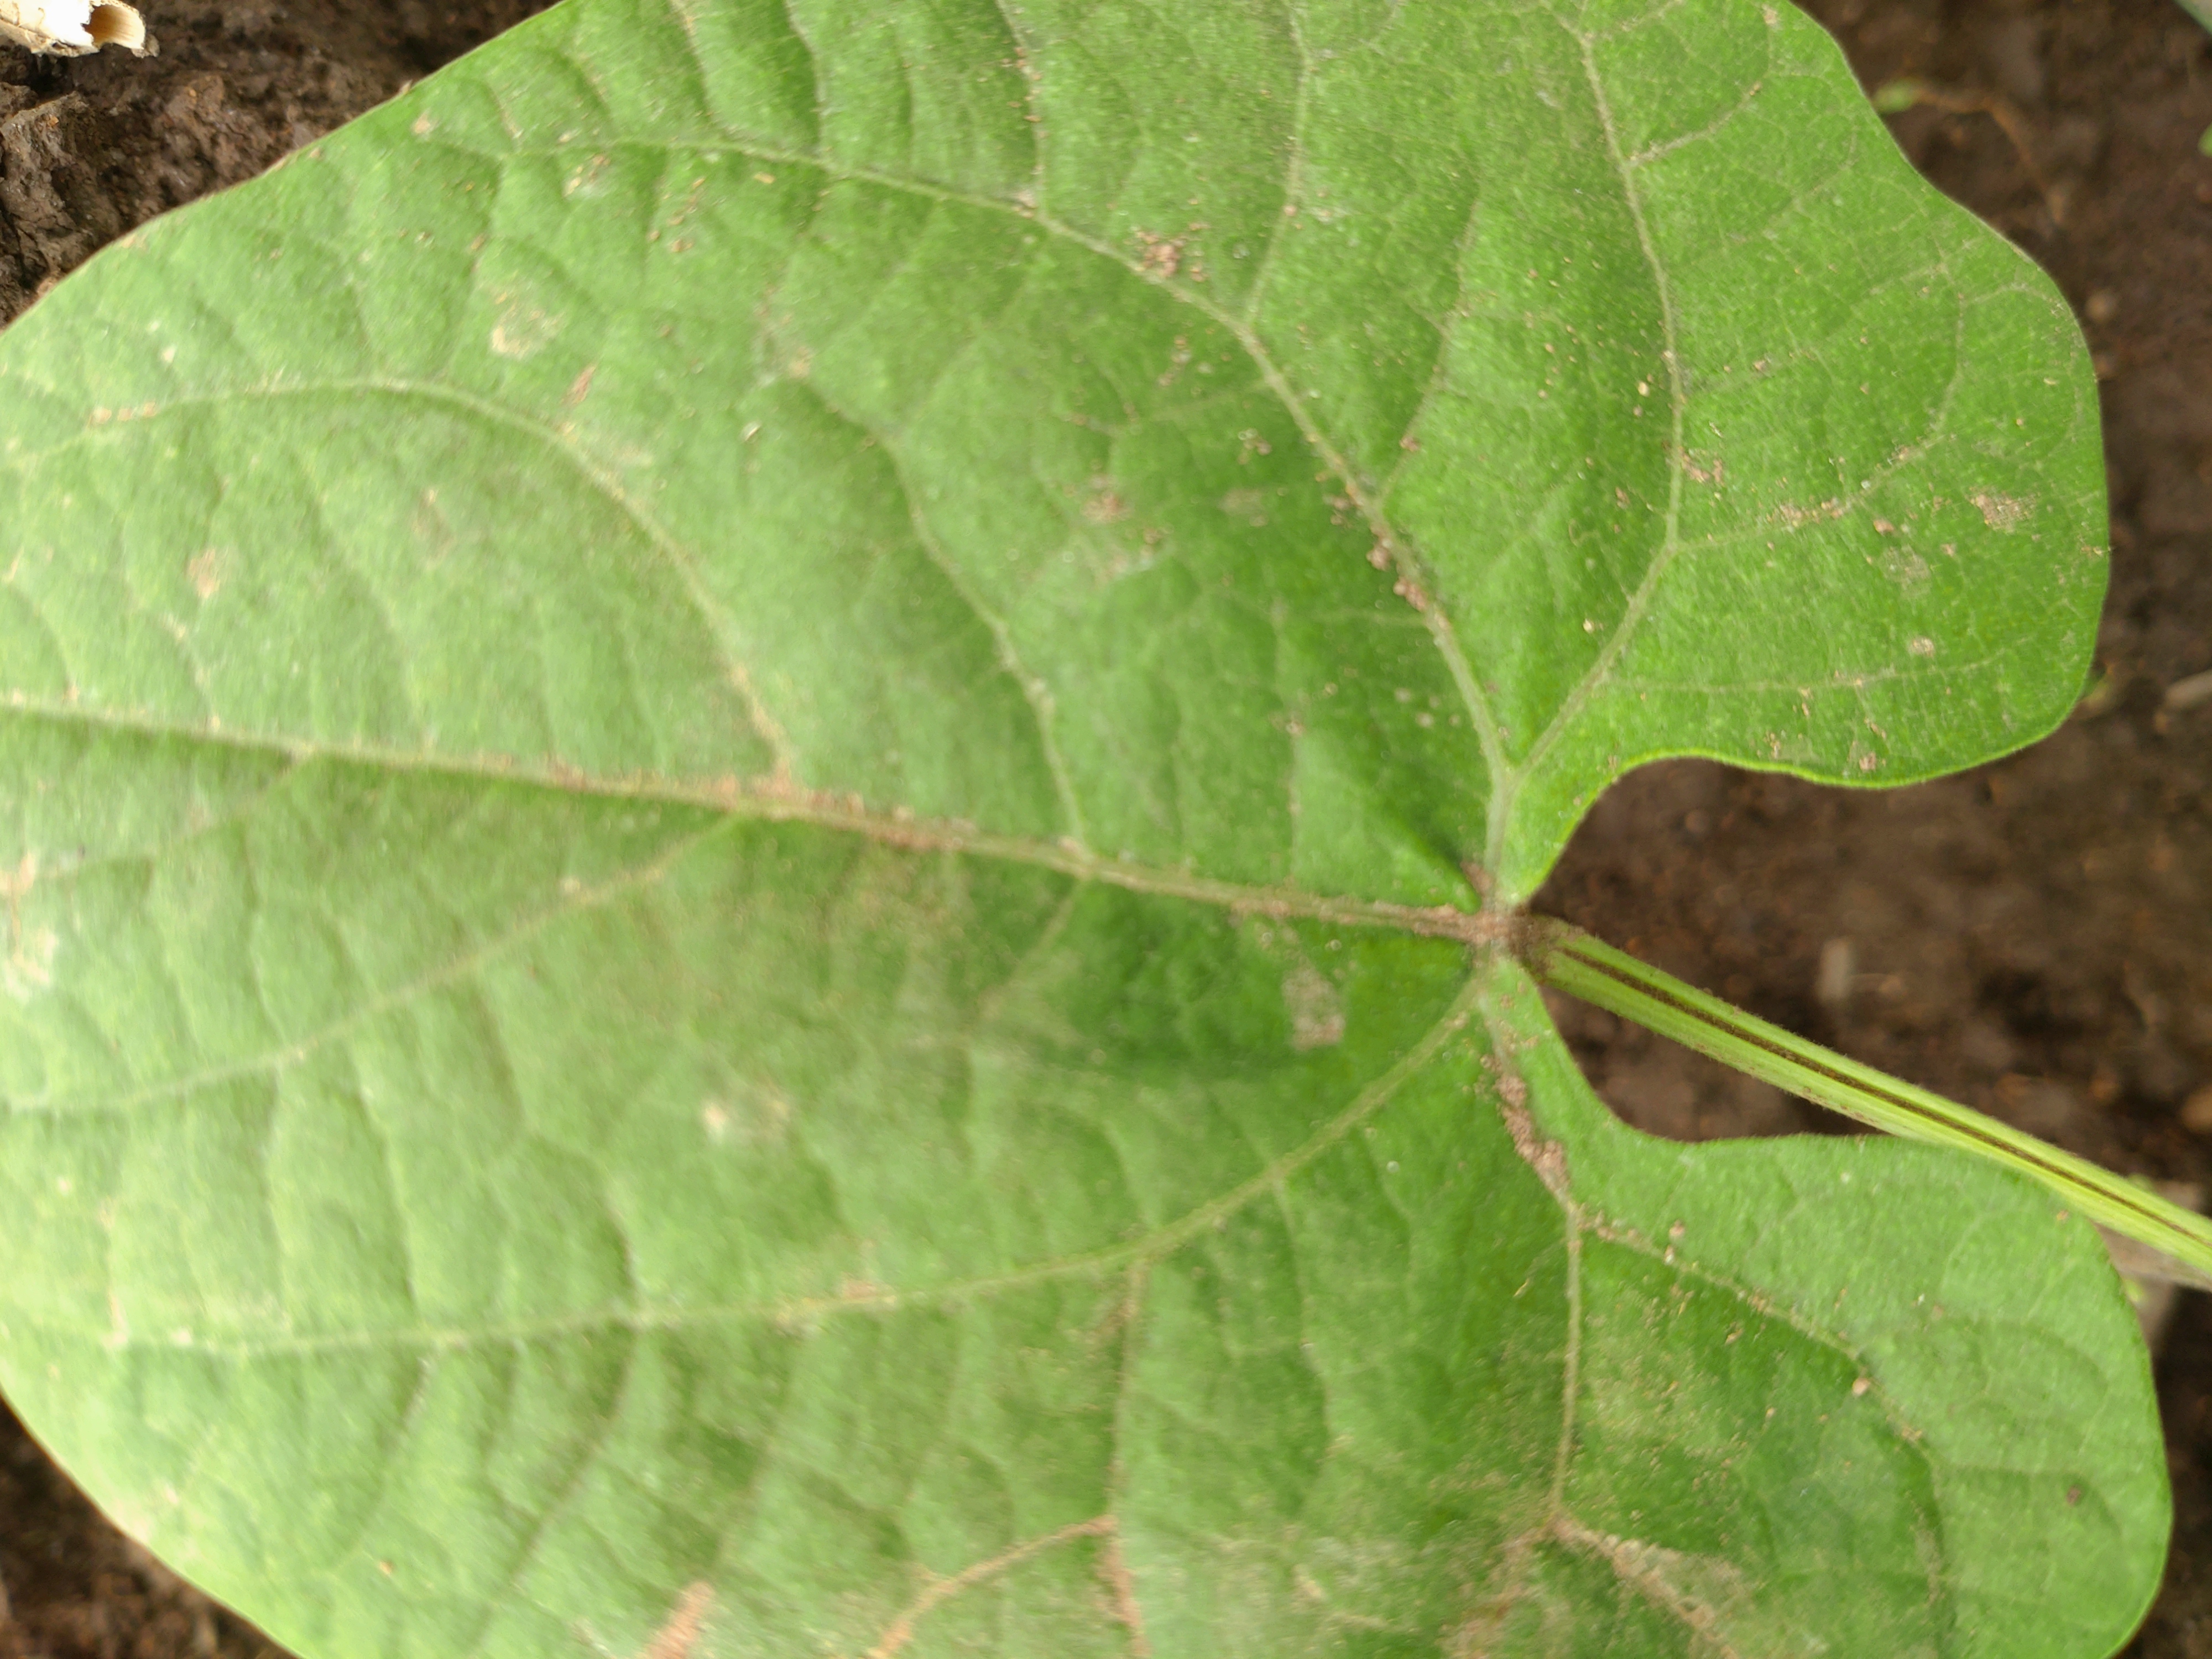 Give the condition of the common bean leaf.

healthy
